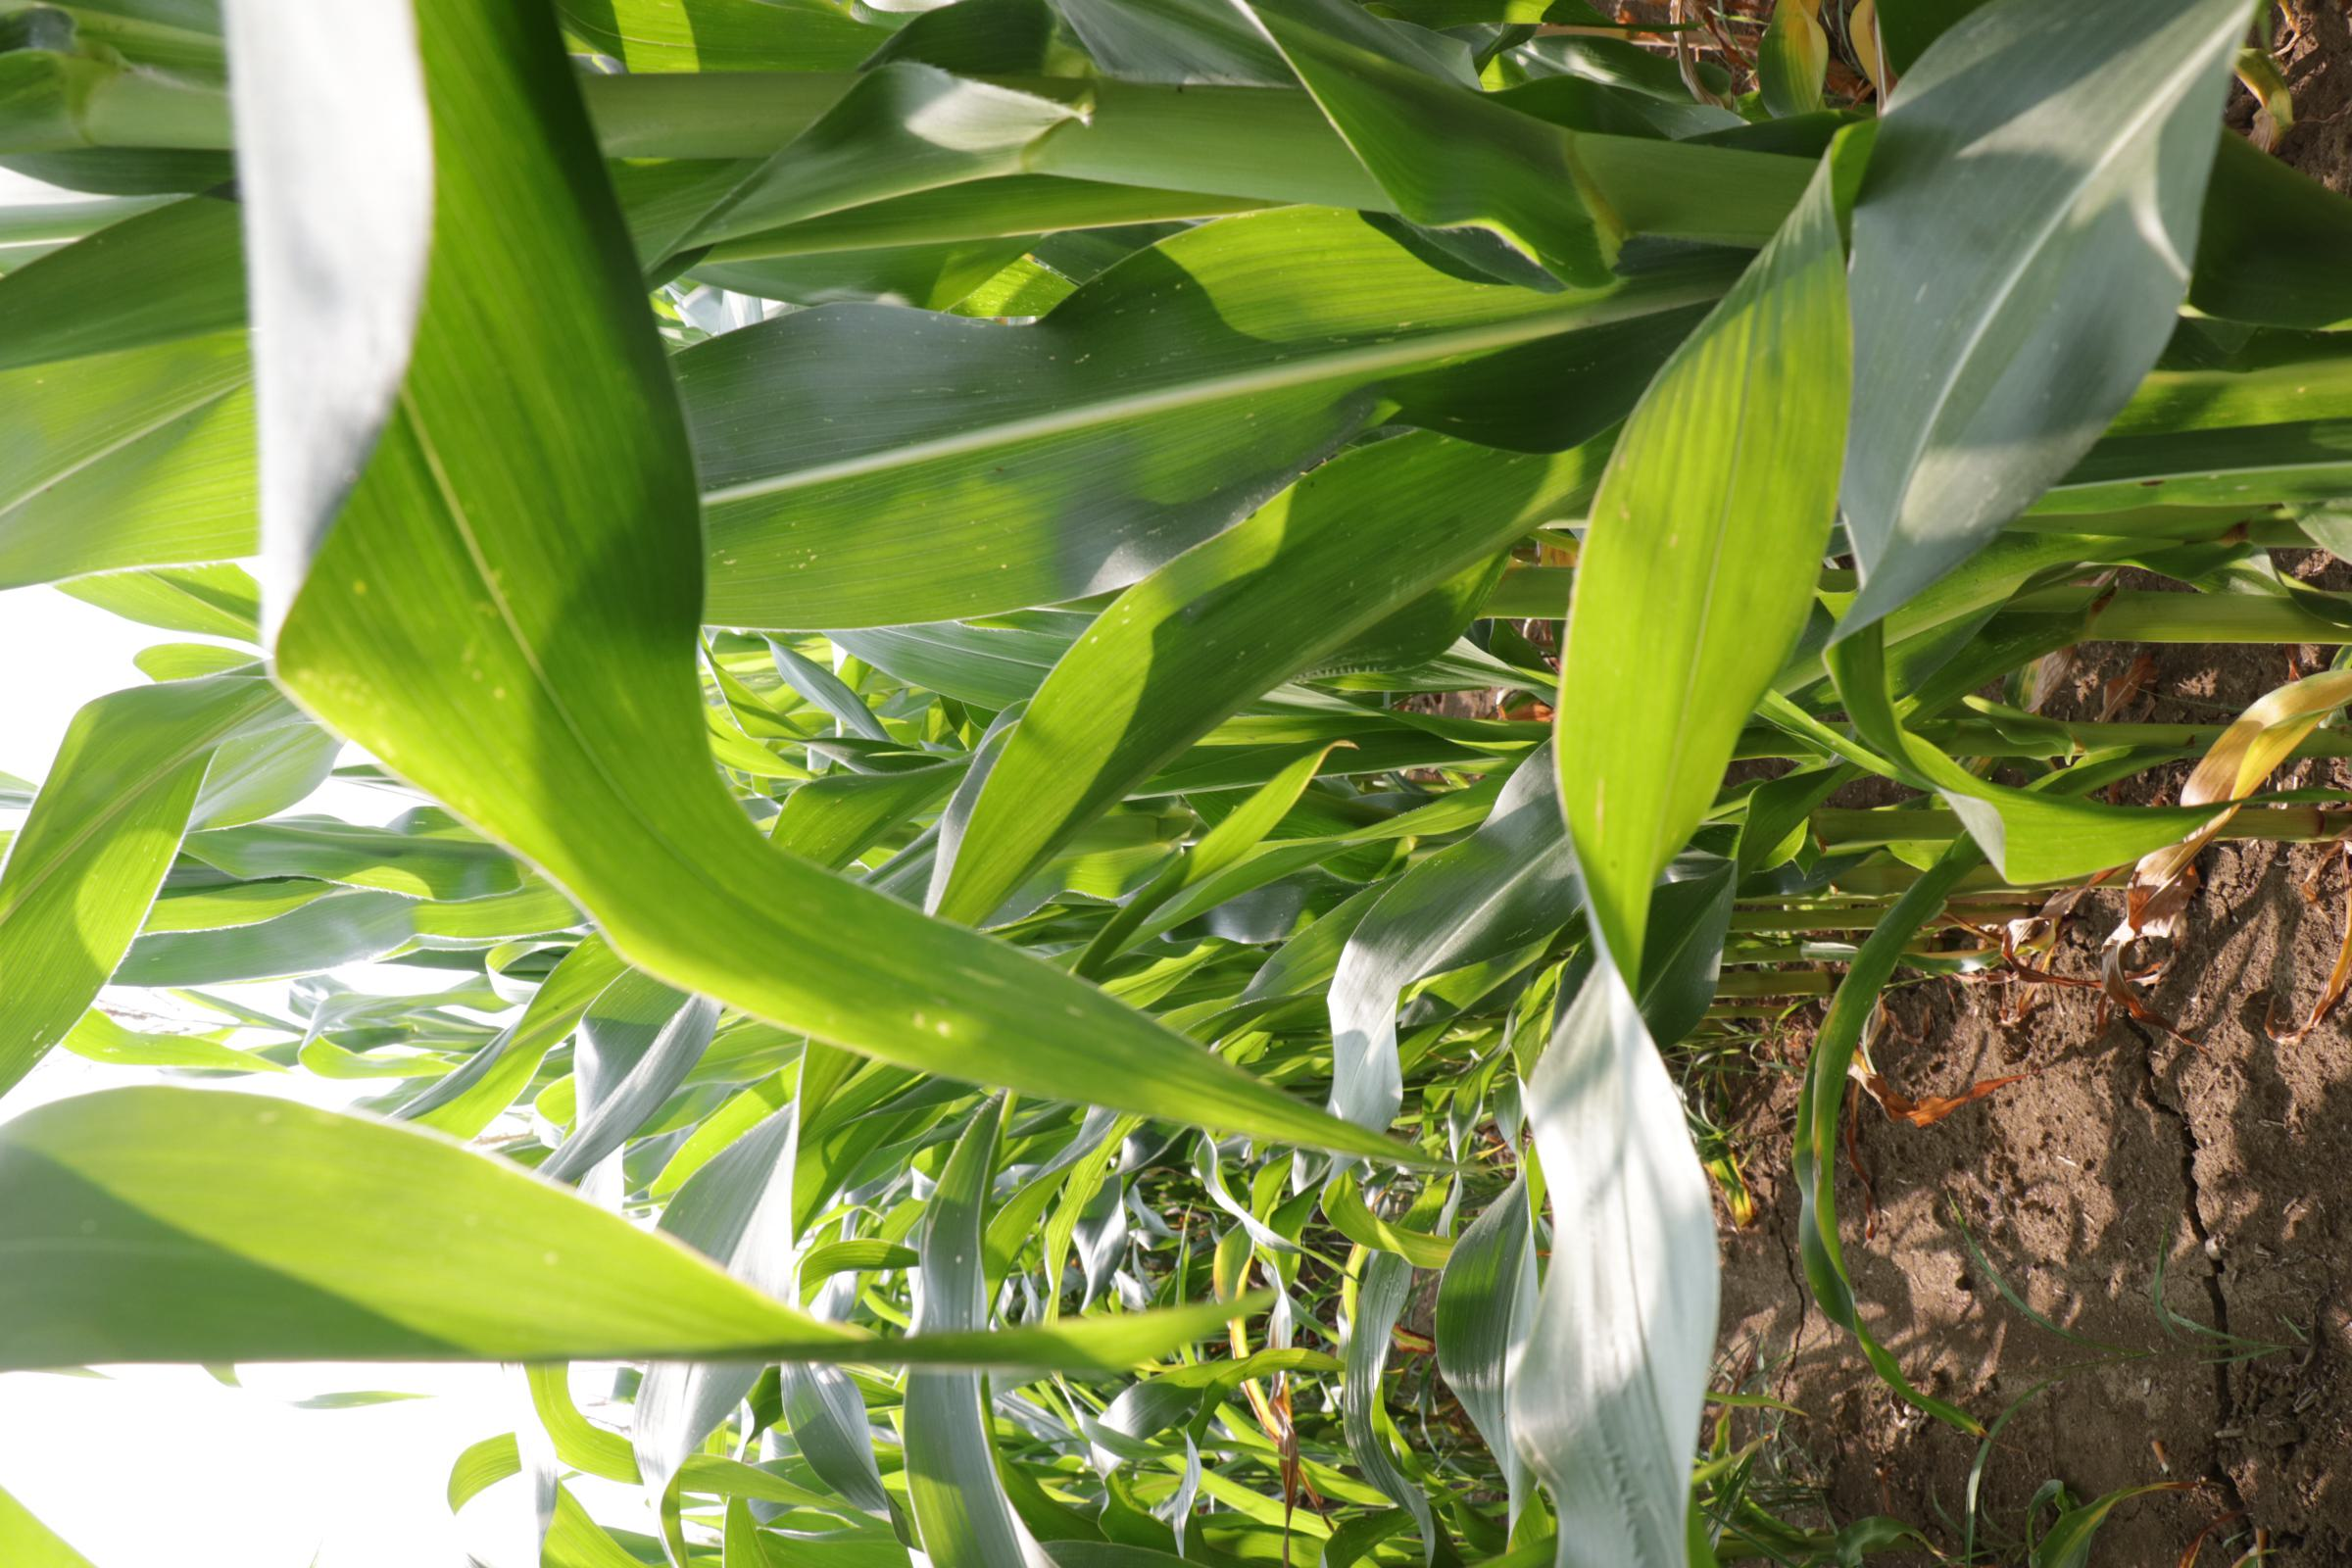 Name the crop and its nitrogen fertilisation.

maize, full nitrogen fertilisation
